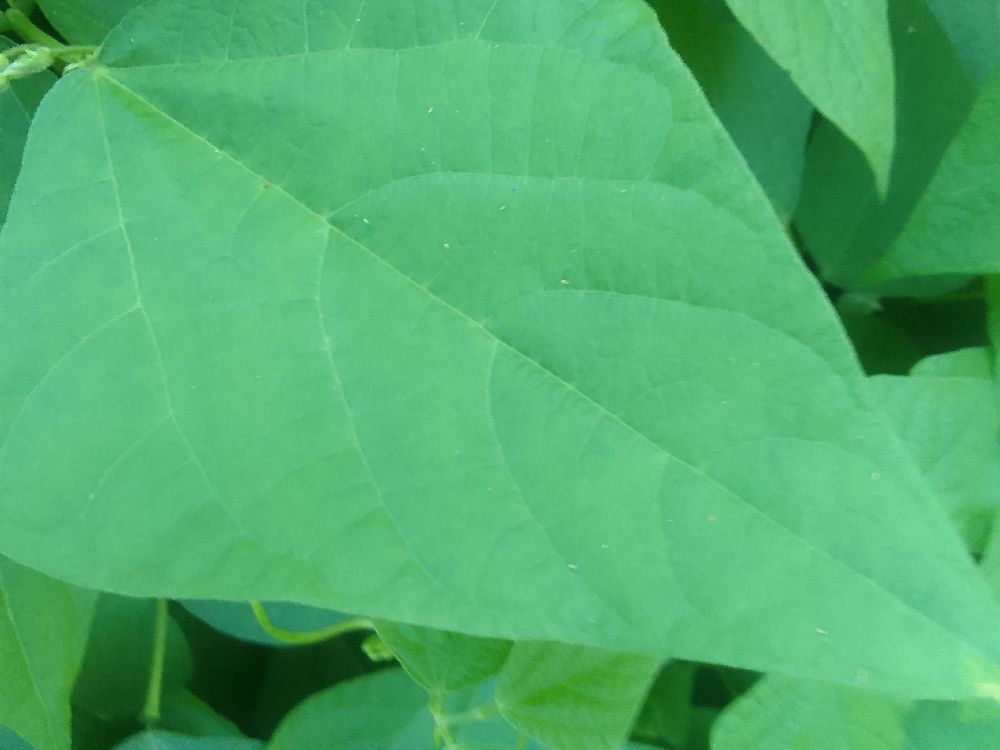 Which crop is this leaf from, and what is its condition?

common bean, healthy
